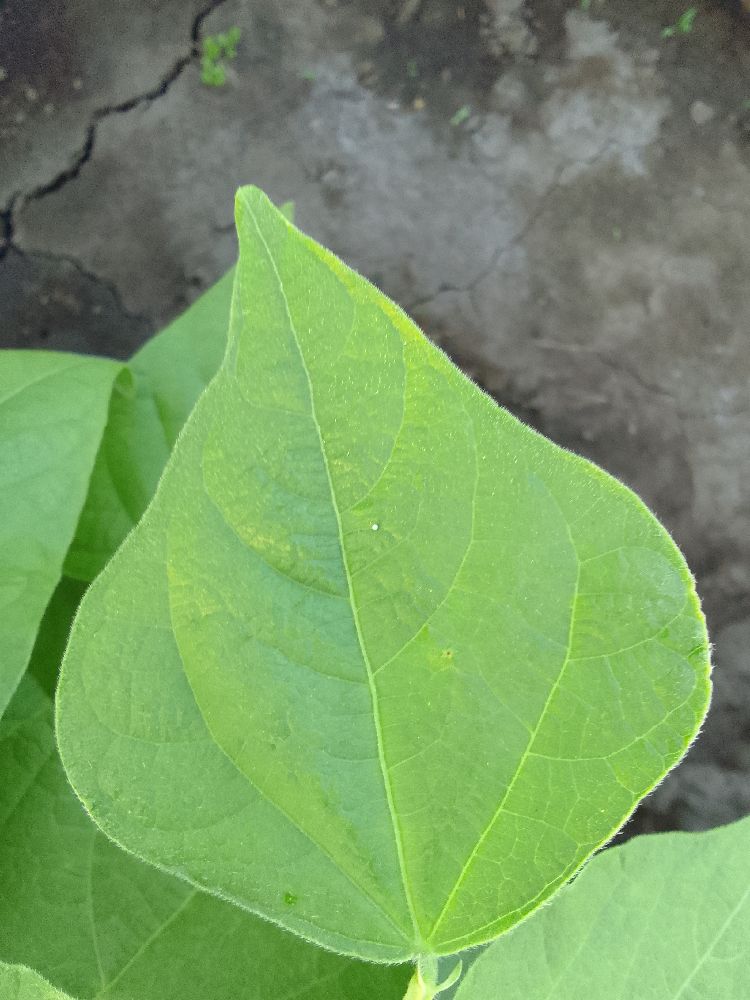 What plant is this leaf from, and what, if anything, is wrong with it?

common bean, healthy
